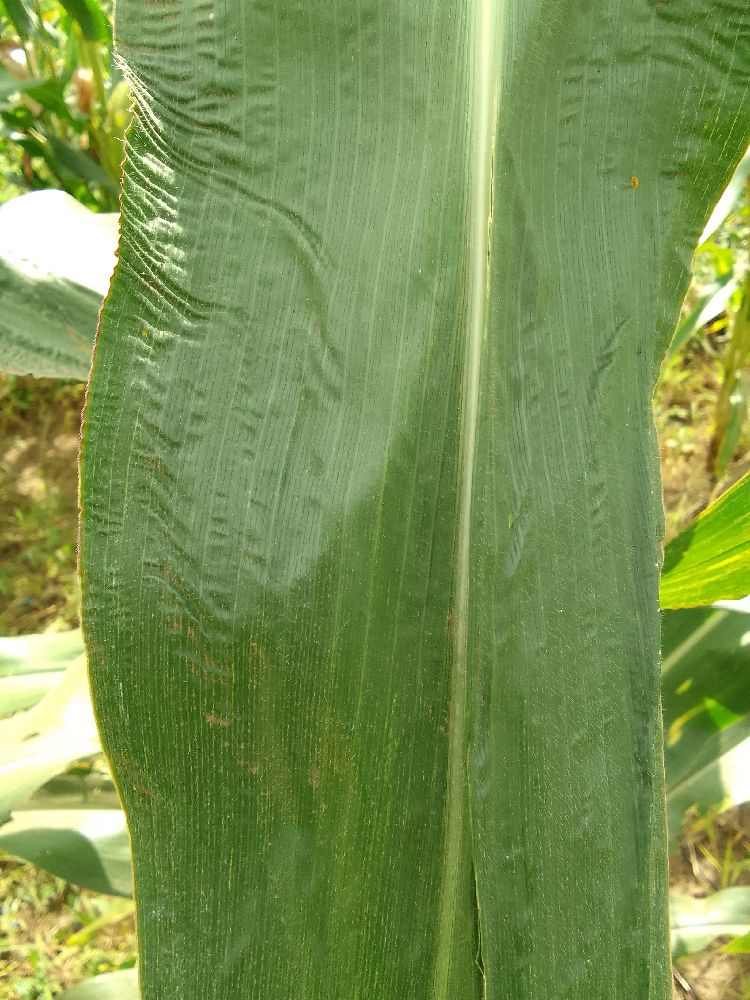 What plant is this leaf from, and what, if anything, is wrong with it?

maize, healthy
